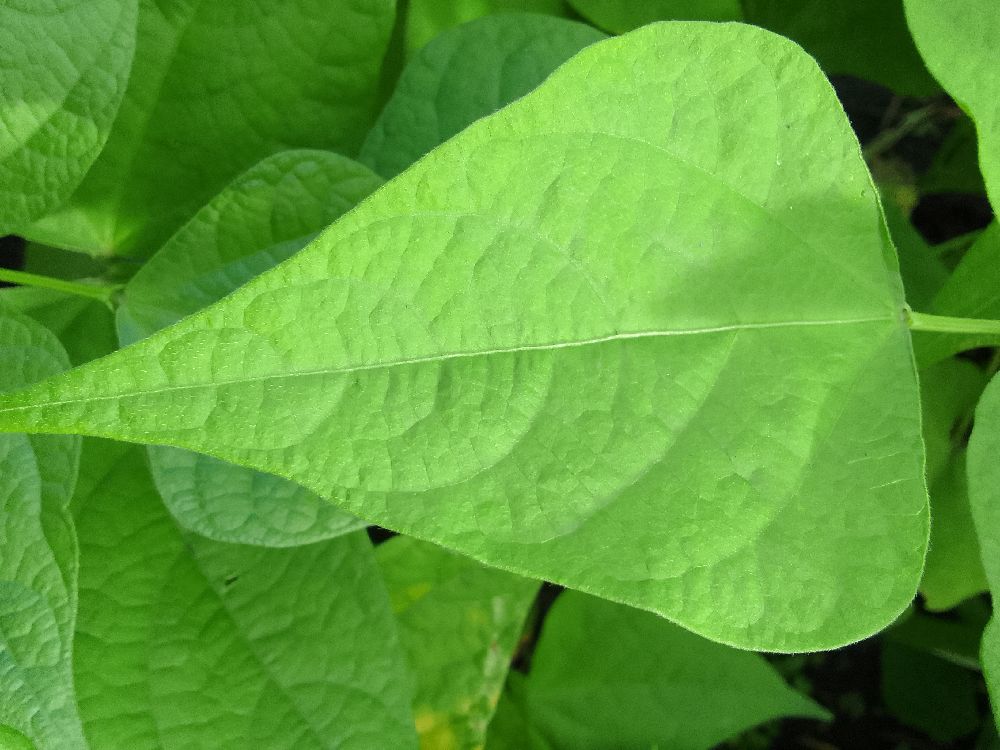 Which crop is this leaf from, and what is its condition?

common bean, healthy
